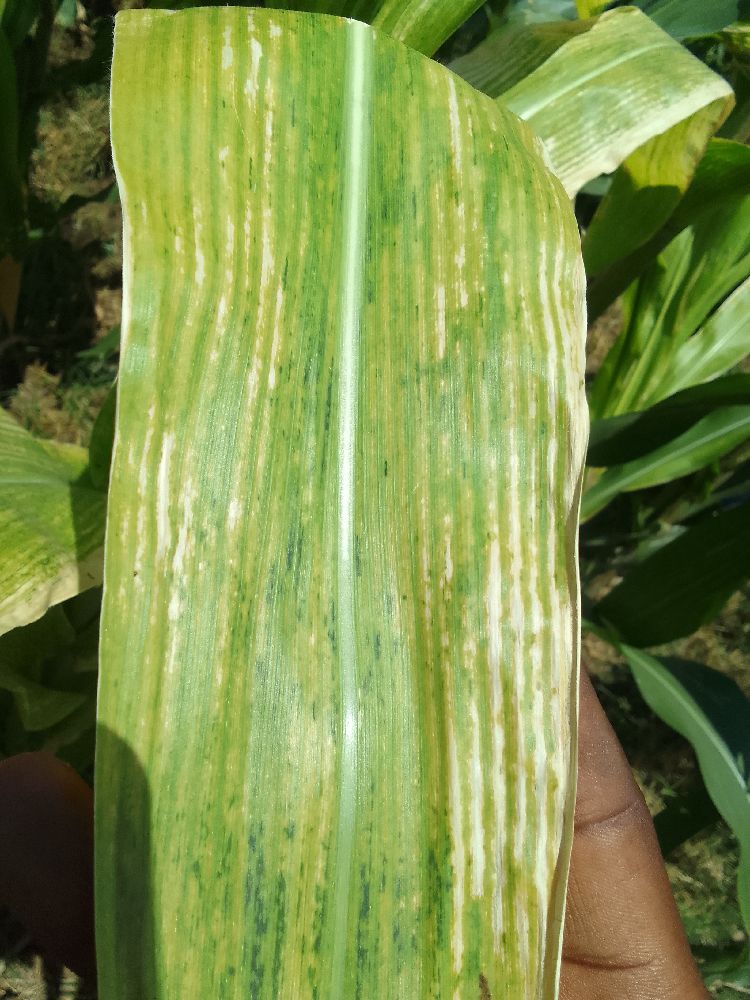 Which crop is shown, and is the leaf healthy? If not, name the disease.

maize, maize lethal necrosis
